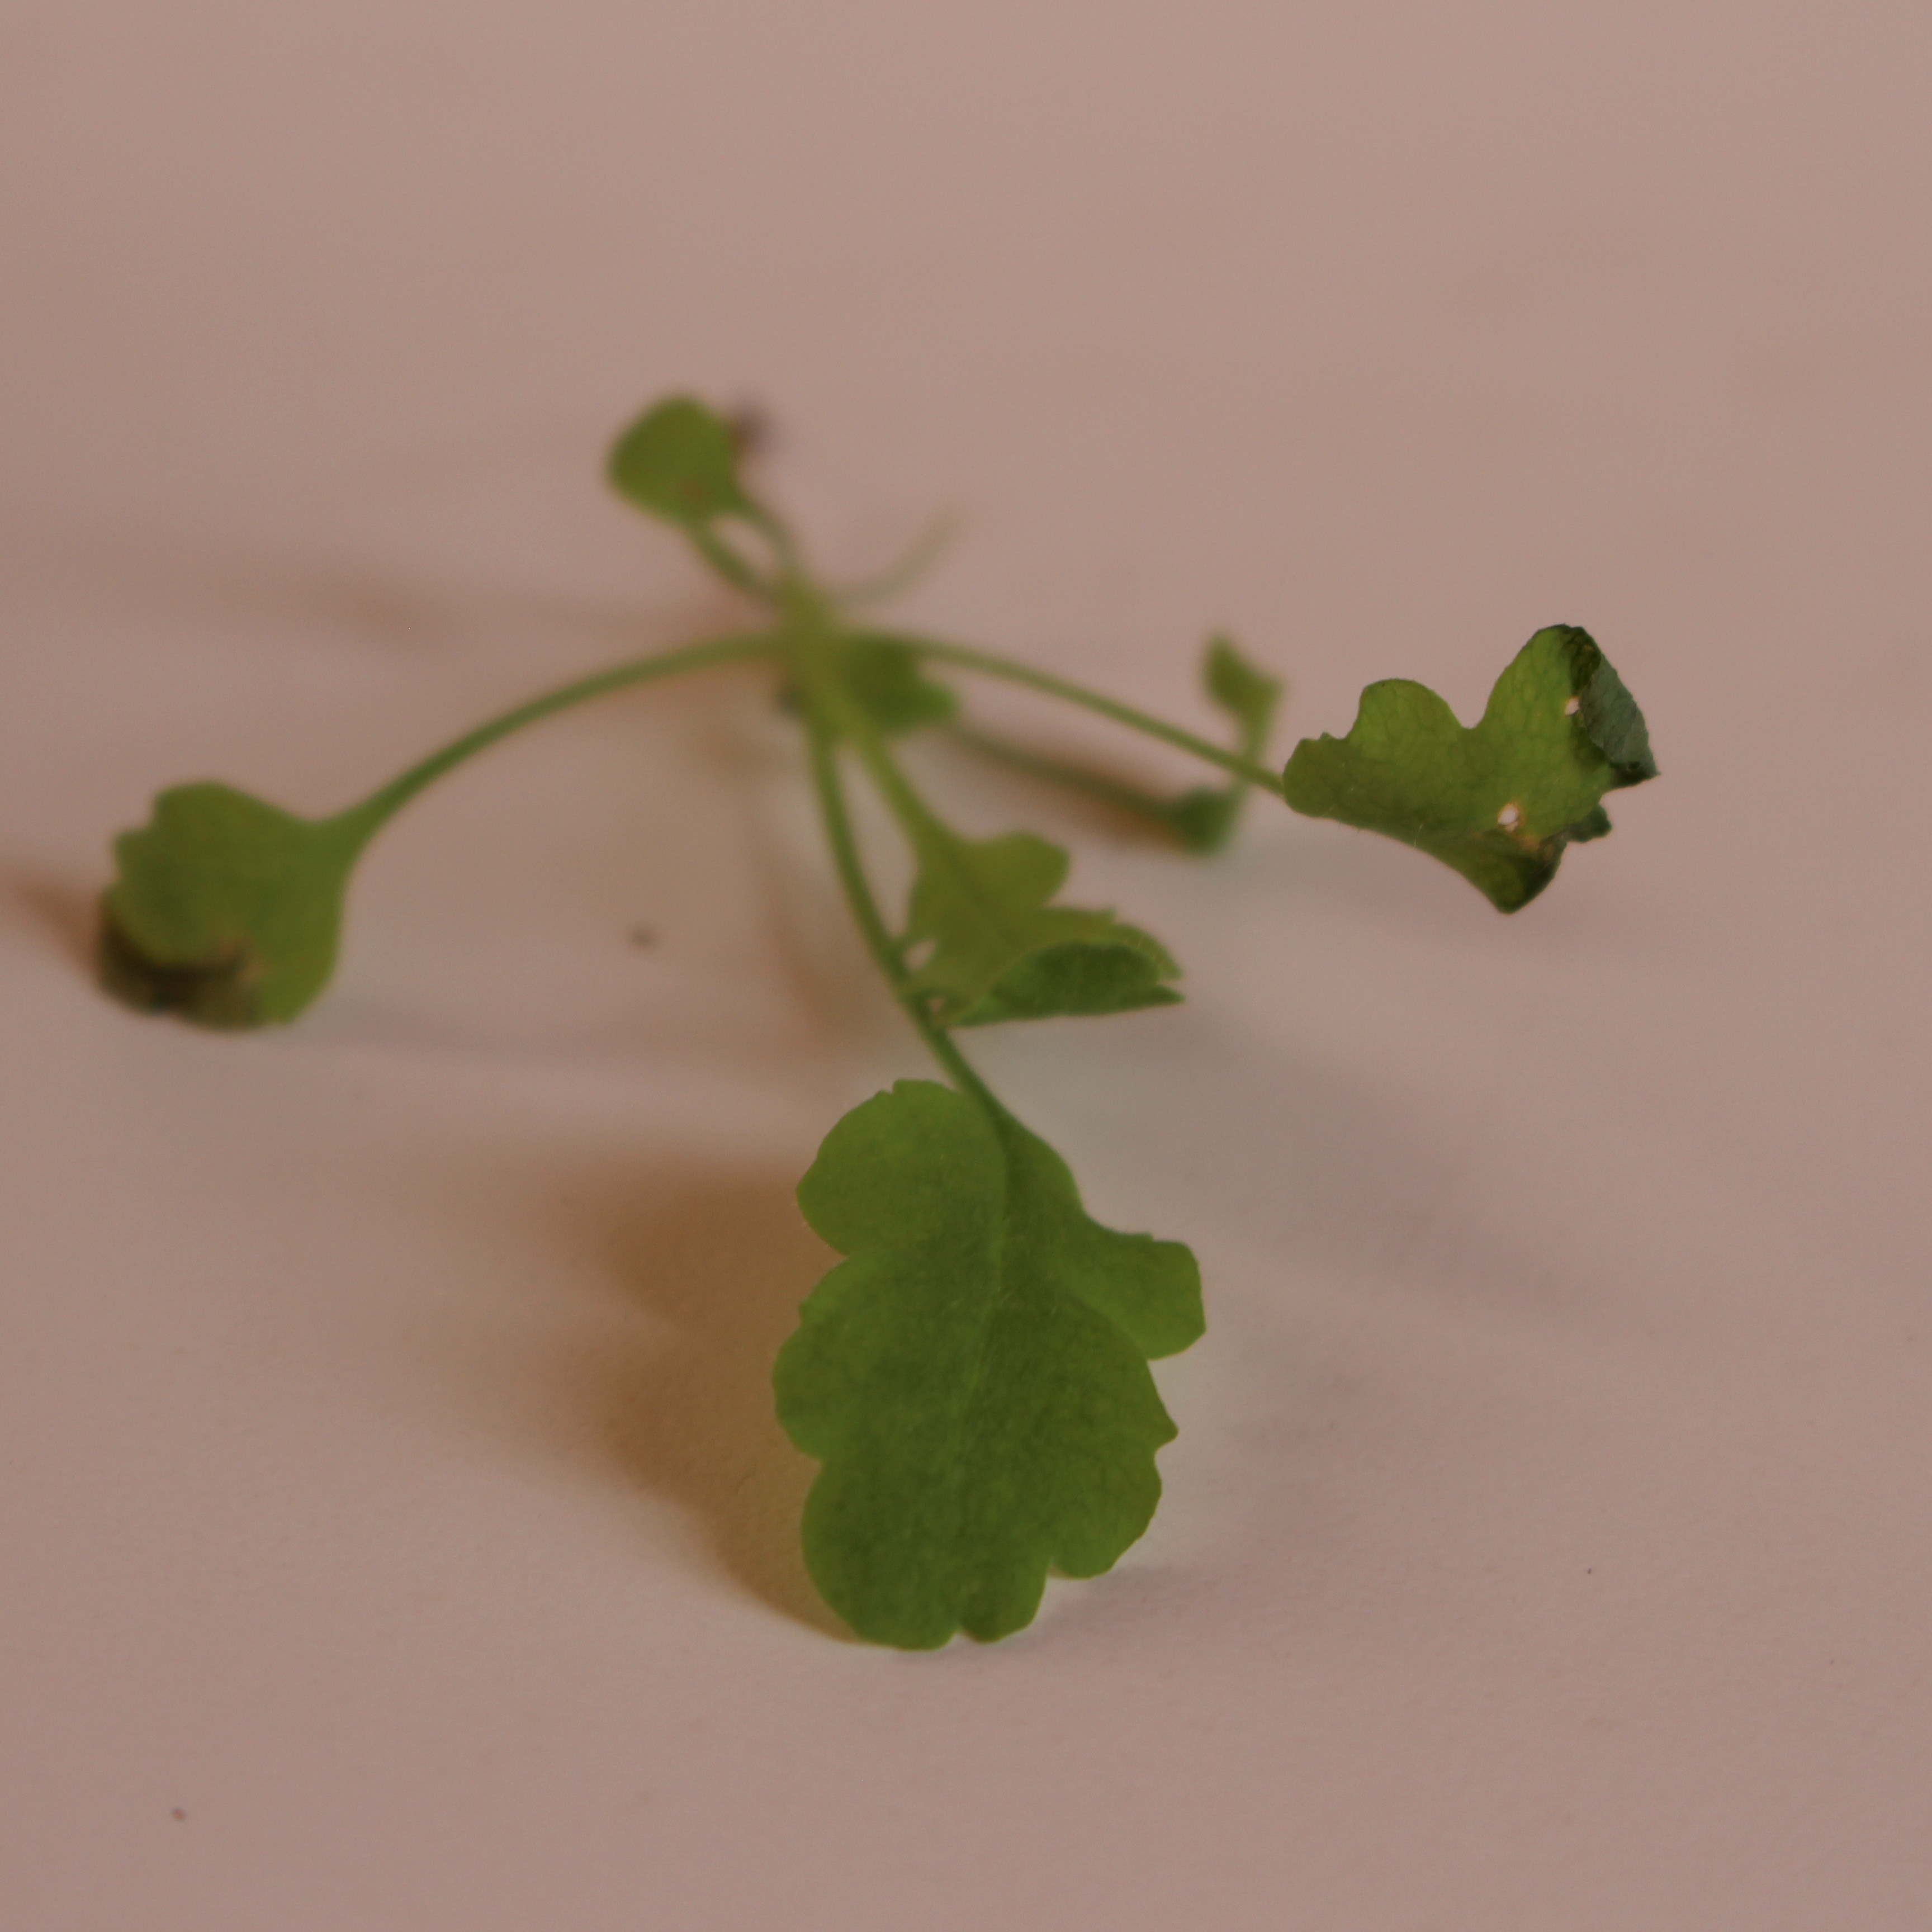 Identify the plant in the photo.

Papaver rhoeas
